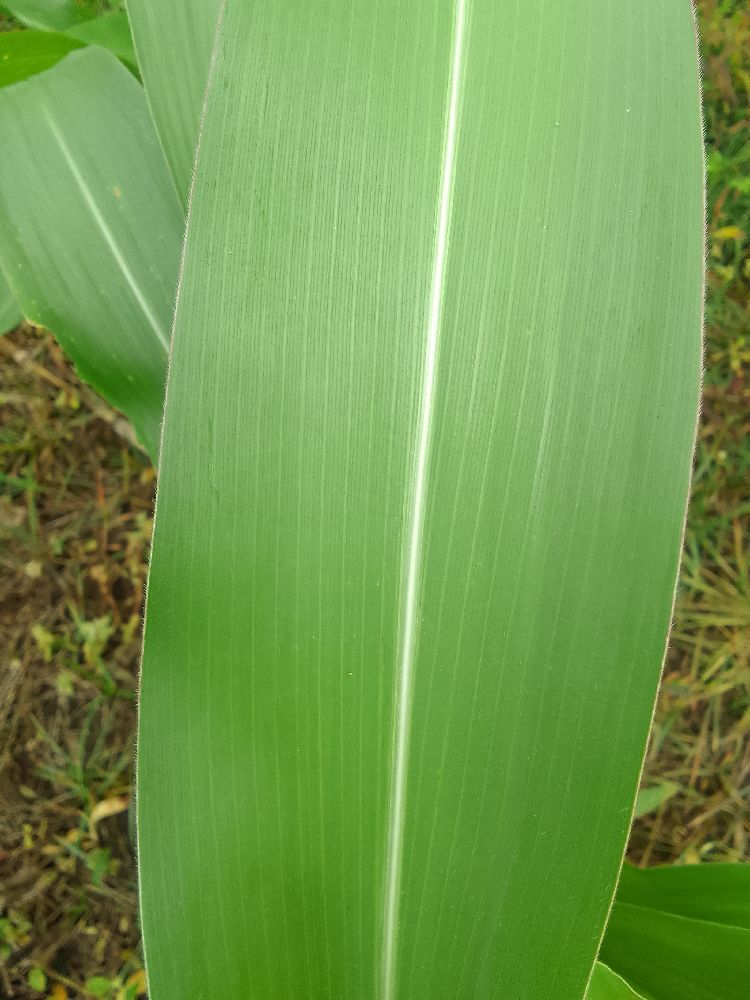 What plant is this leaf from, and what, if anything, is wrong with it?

maize, healthy
